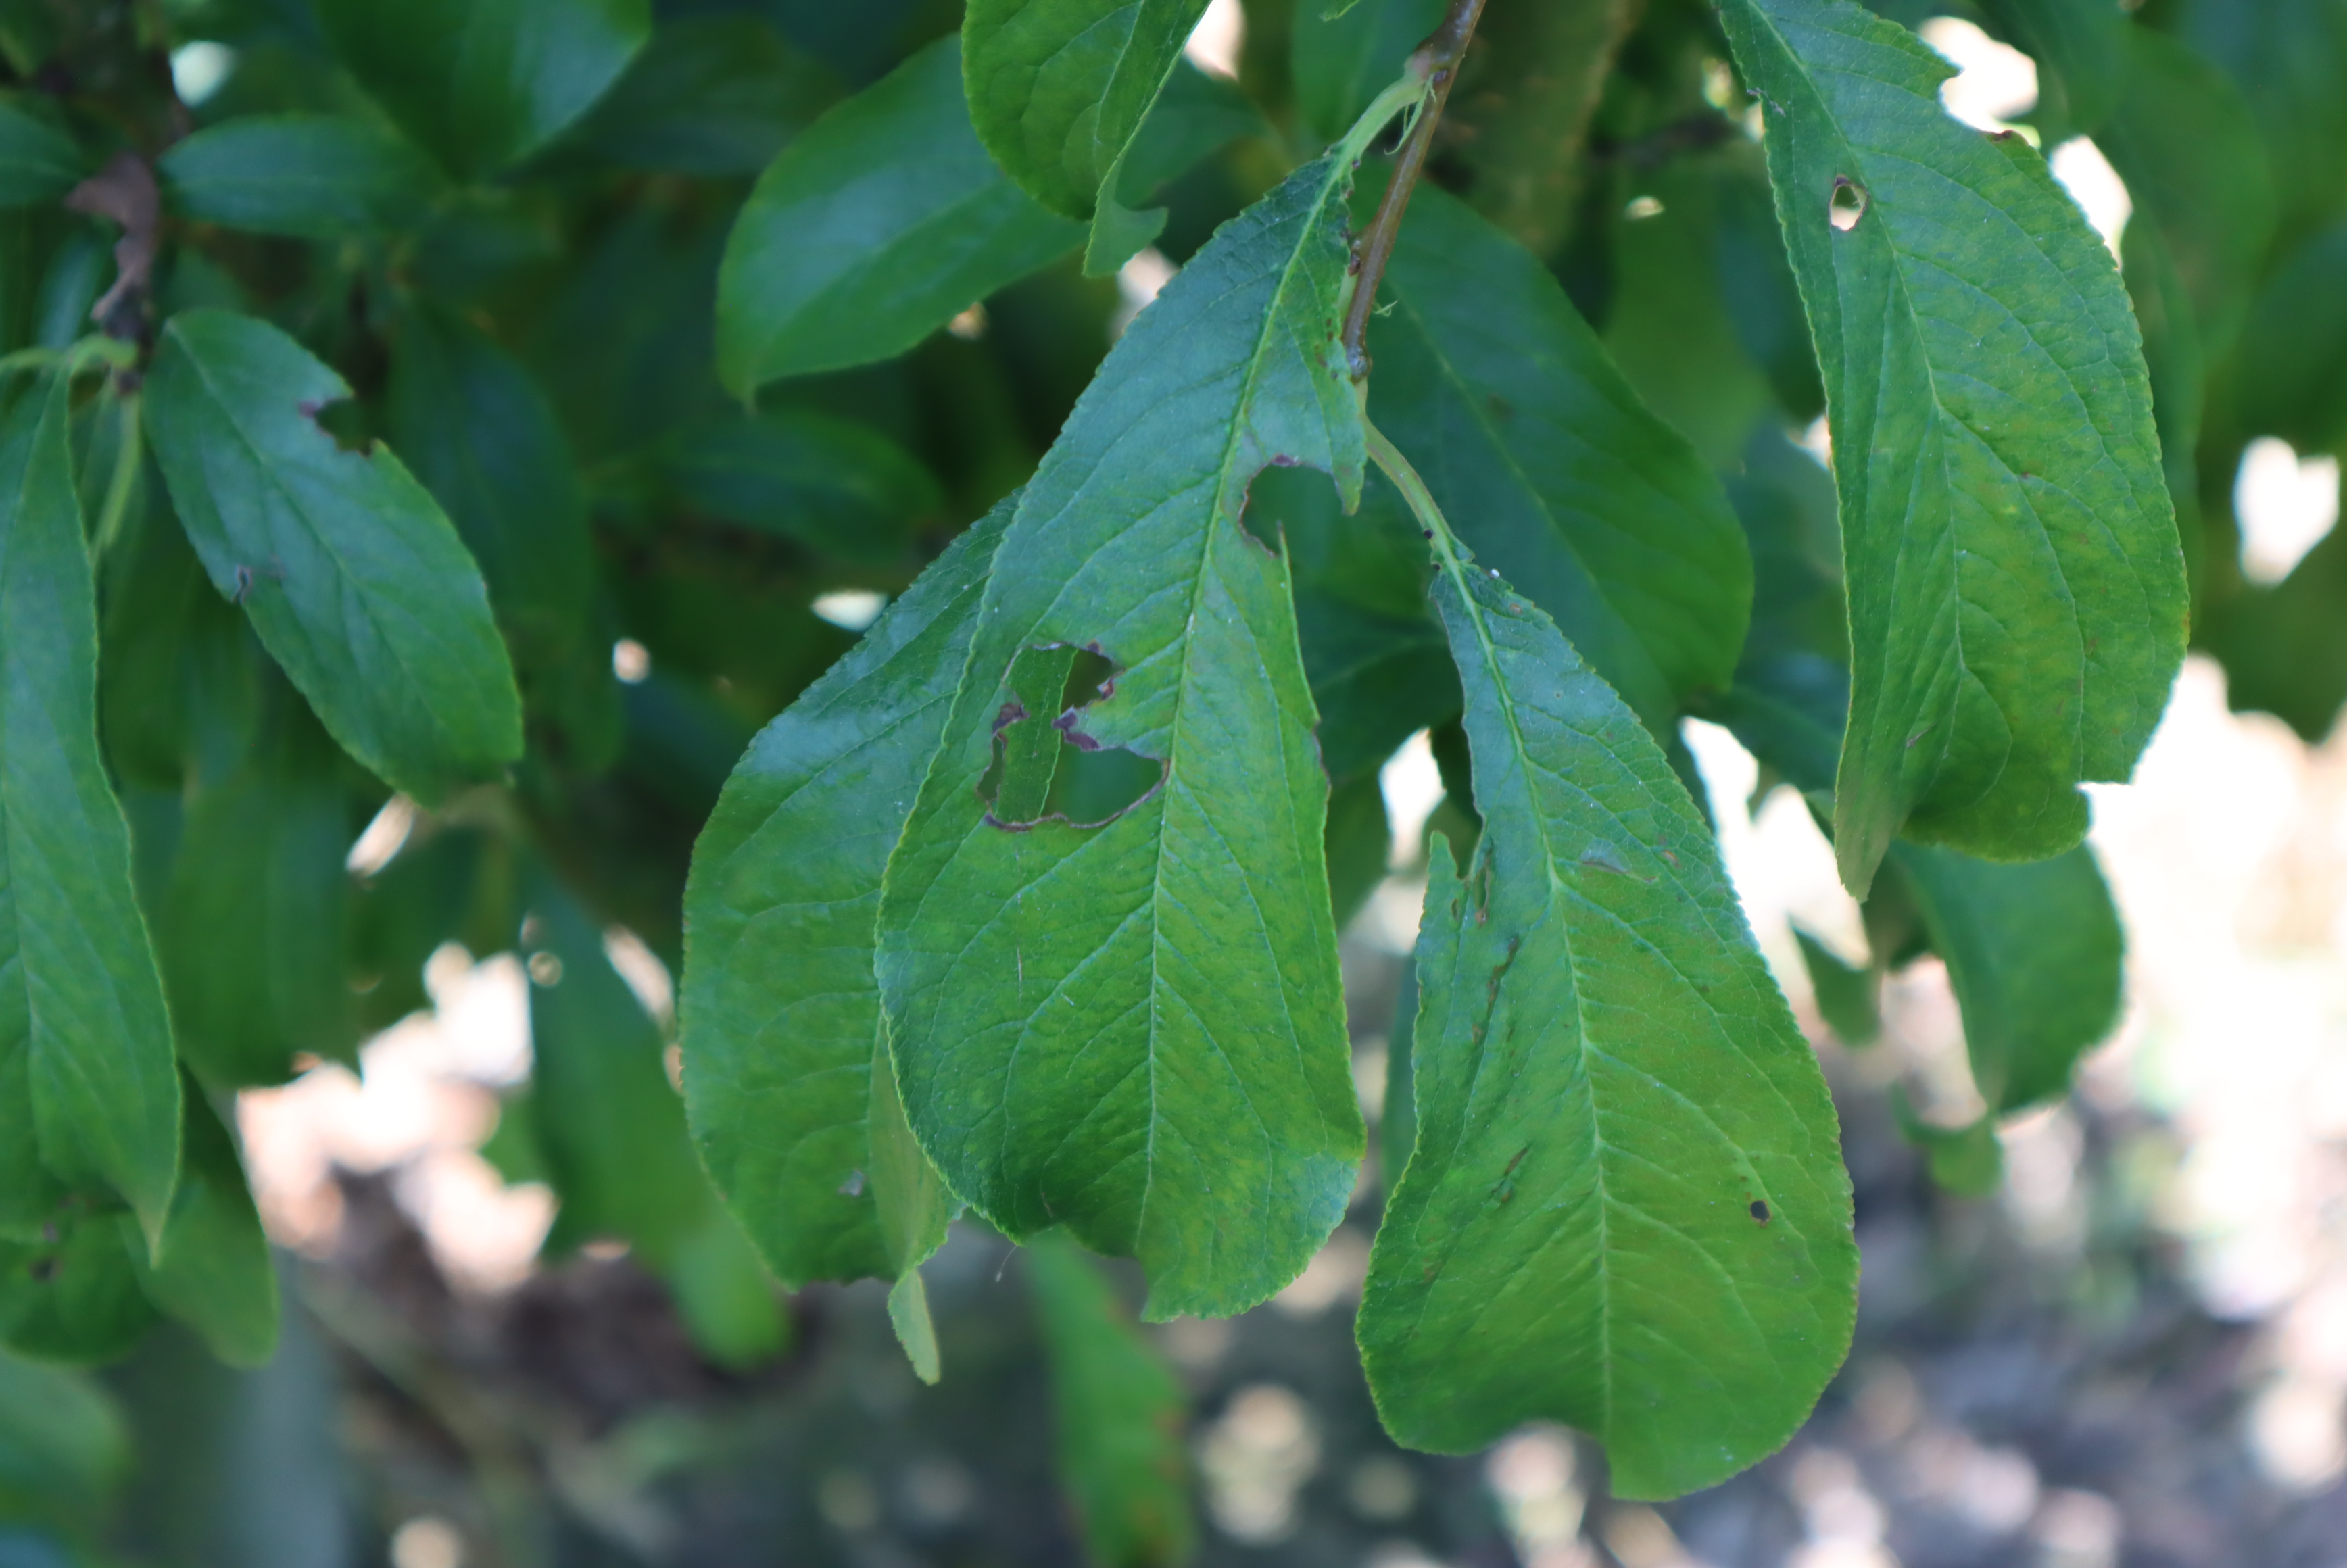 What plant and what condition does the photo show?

plum, mechanical damage, shot hole disease
